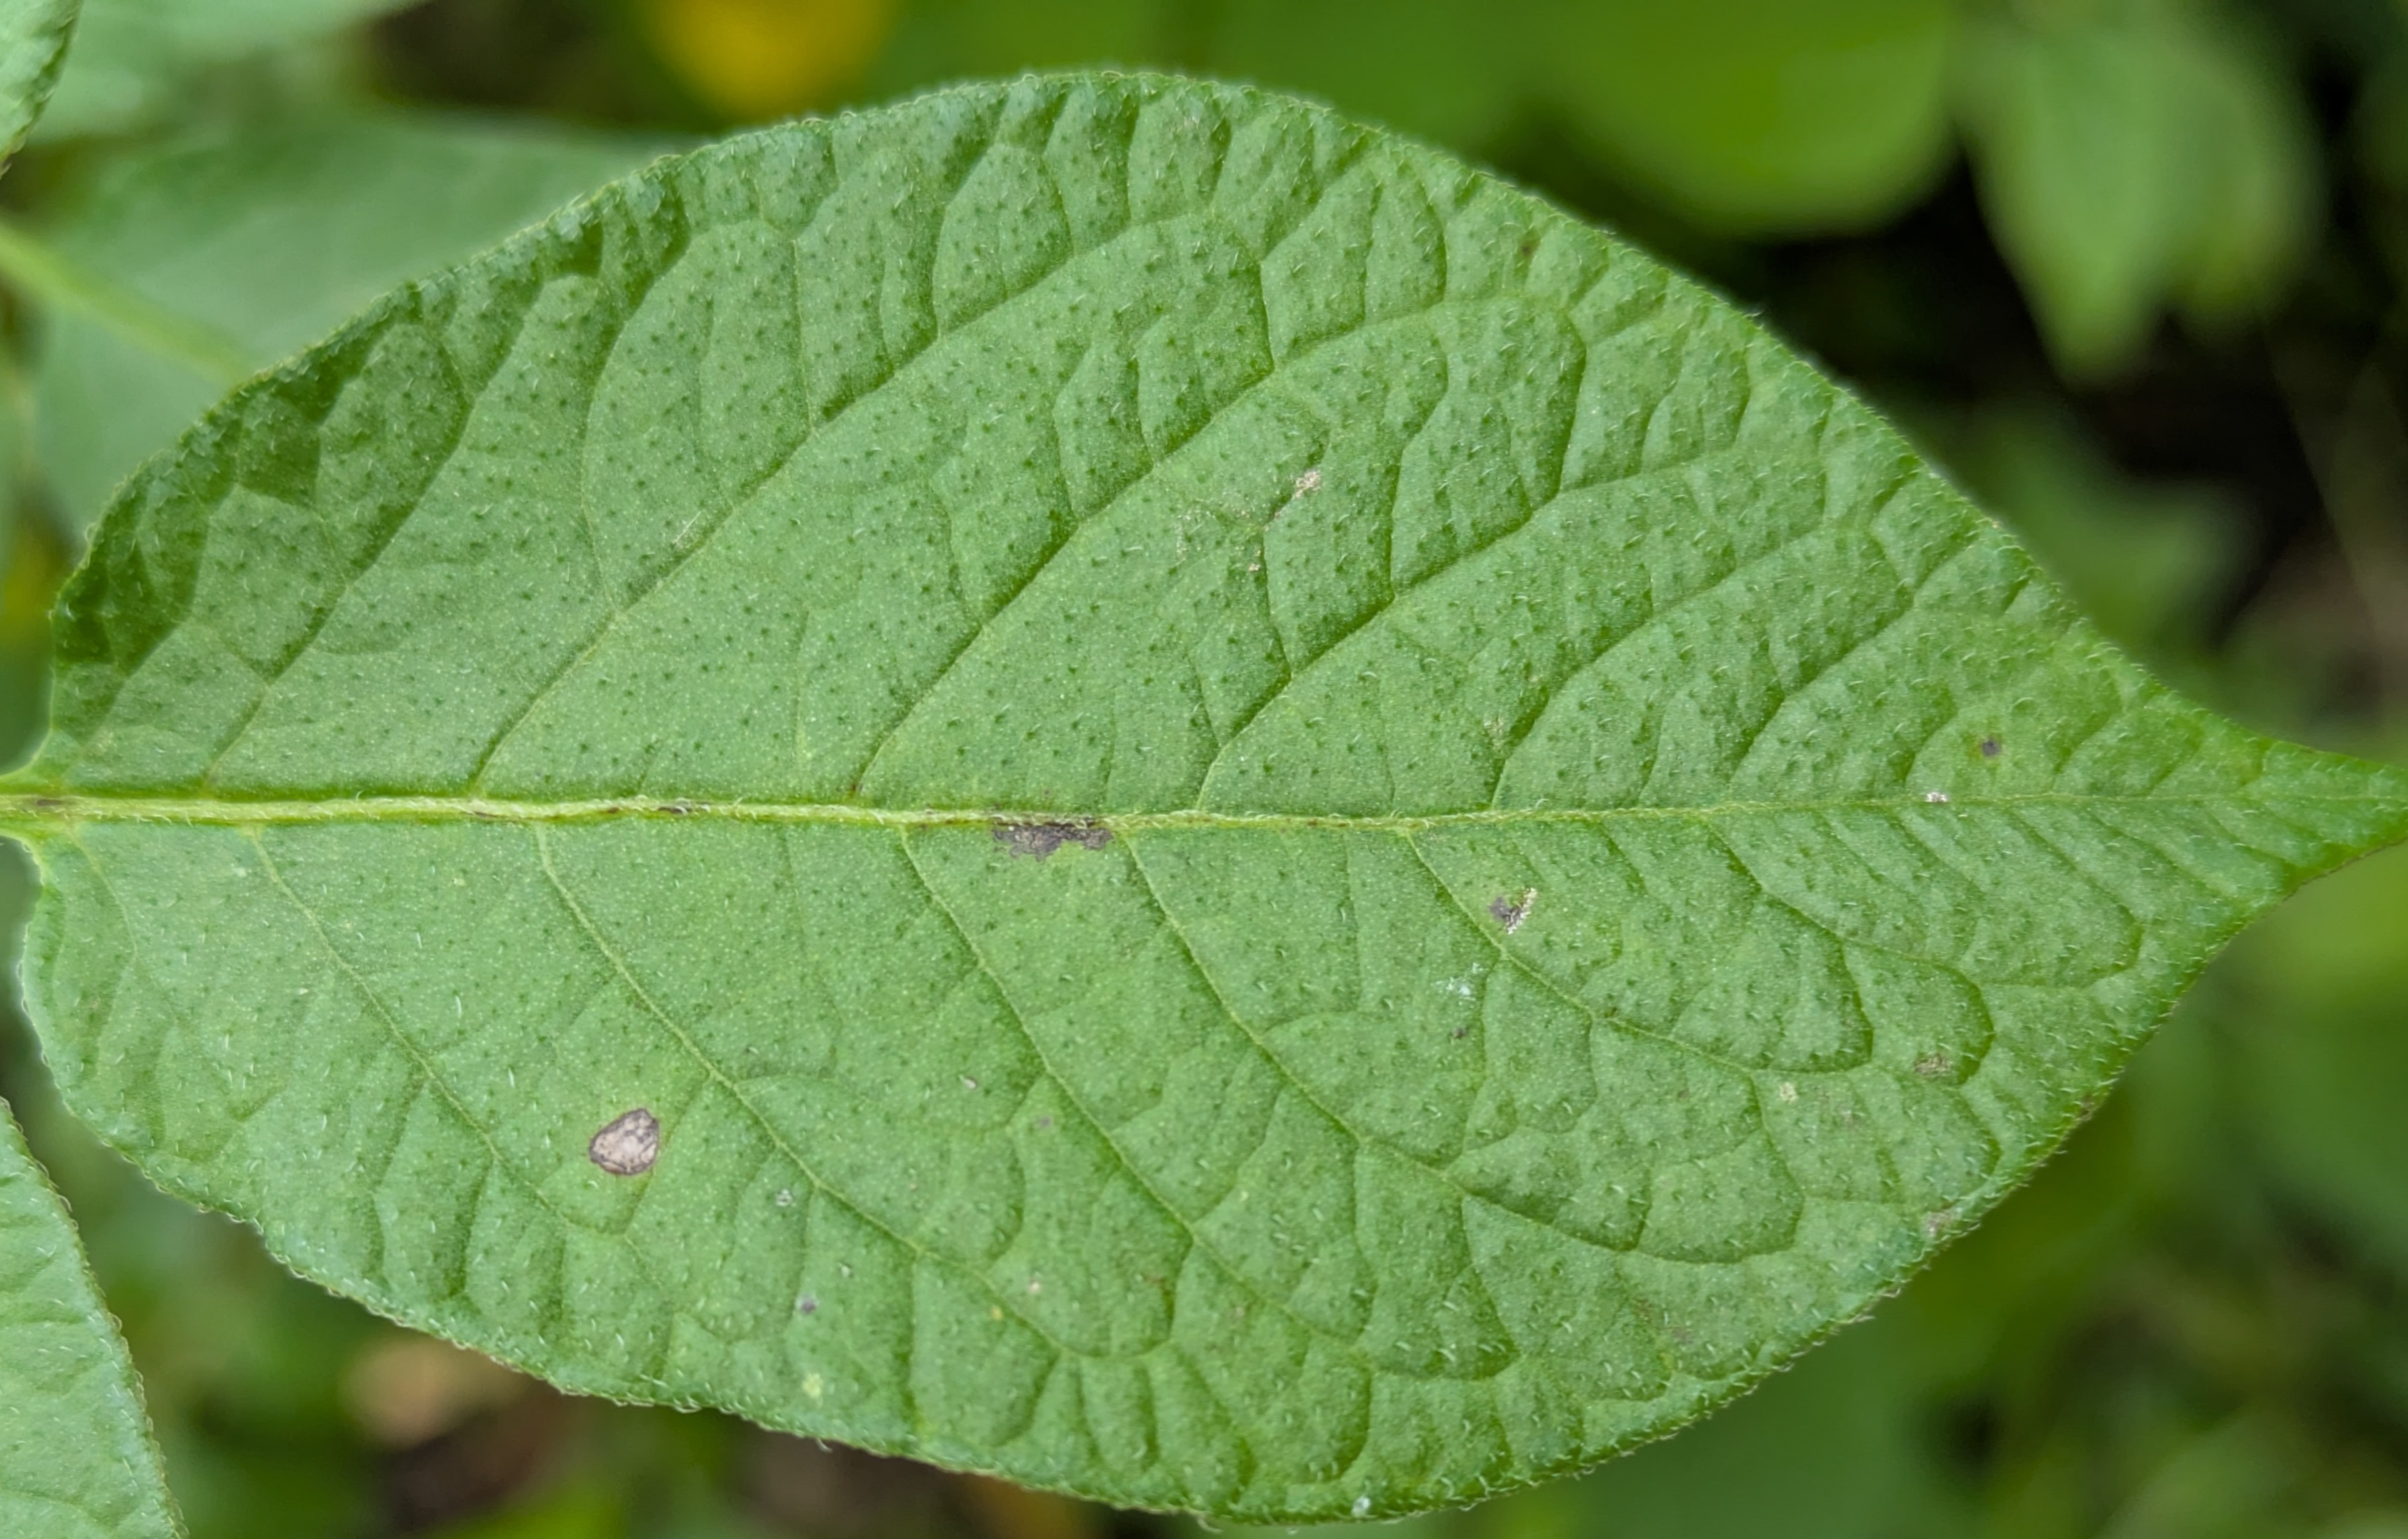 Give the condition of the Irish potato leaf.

healthy
